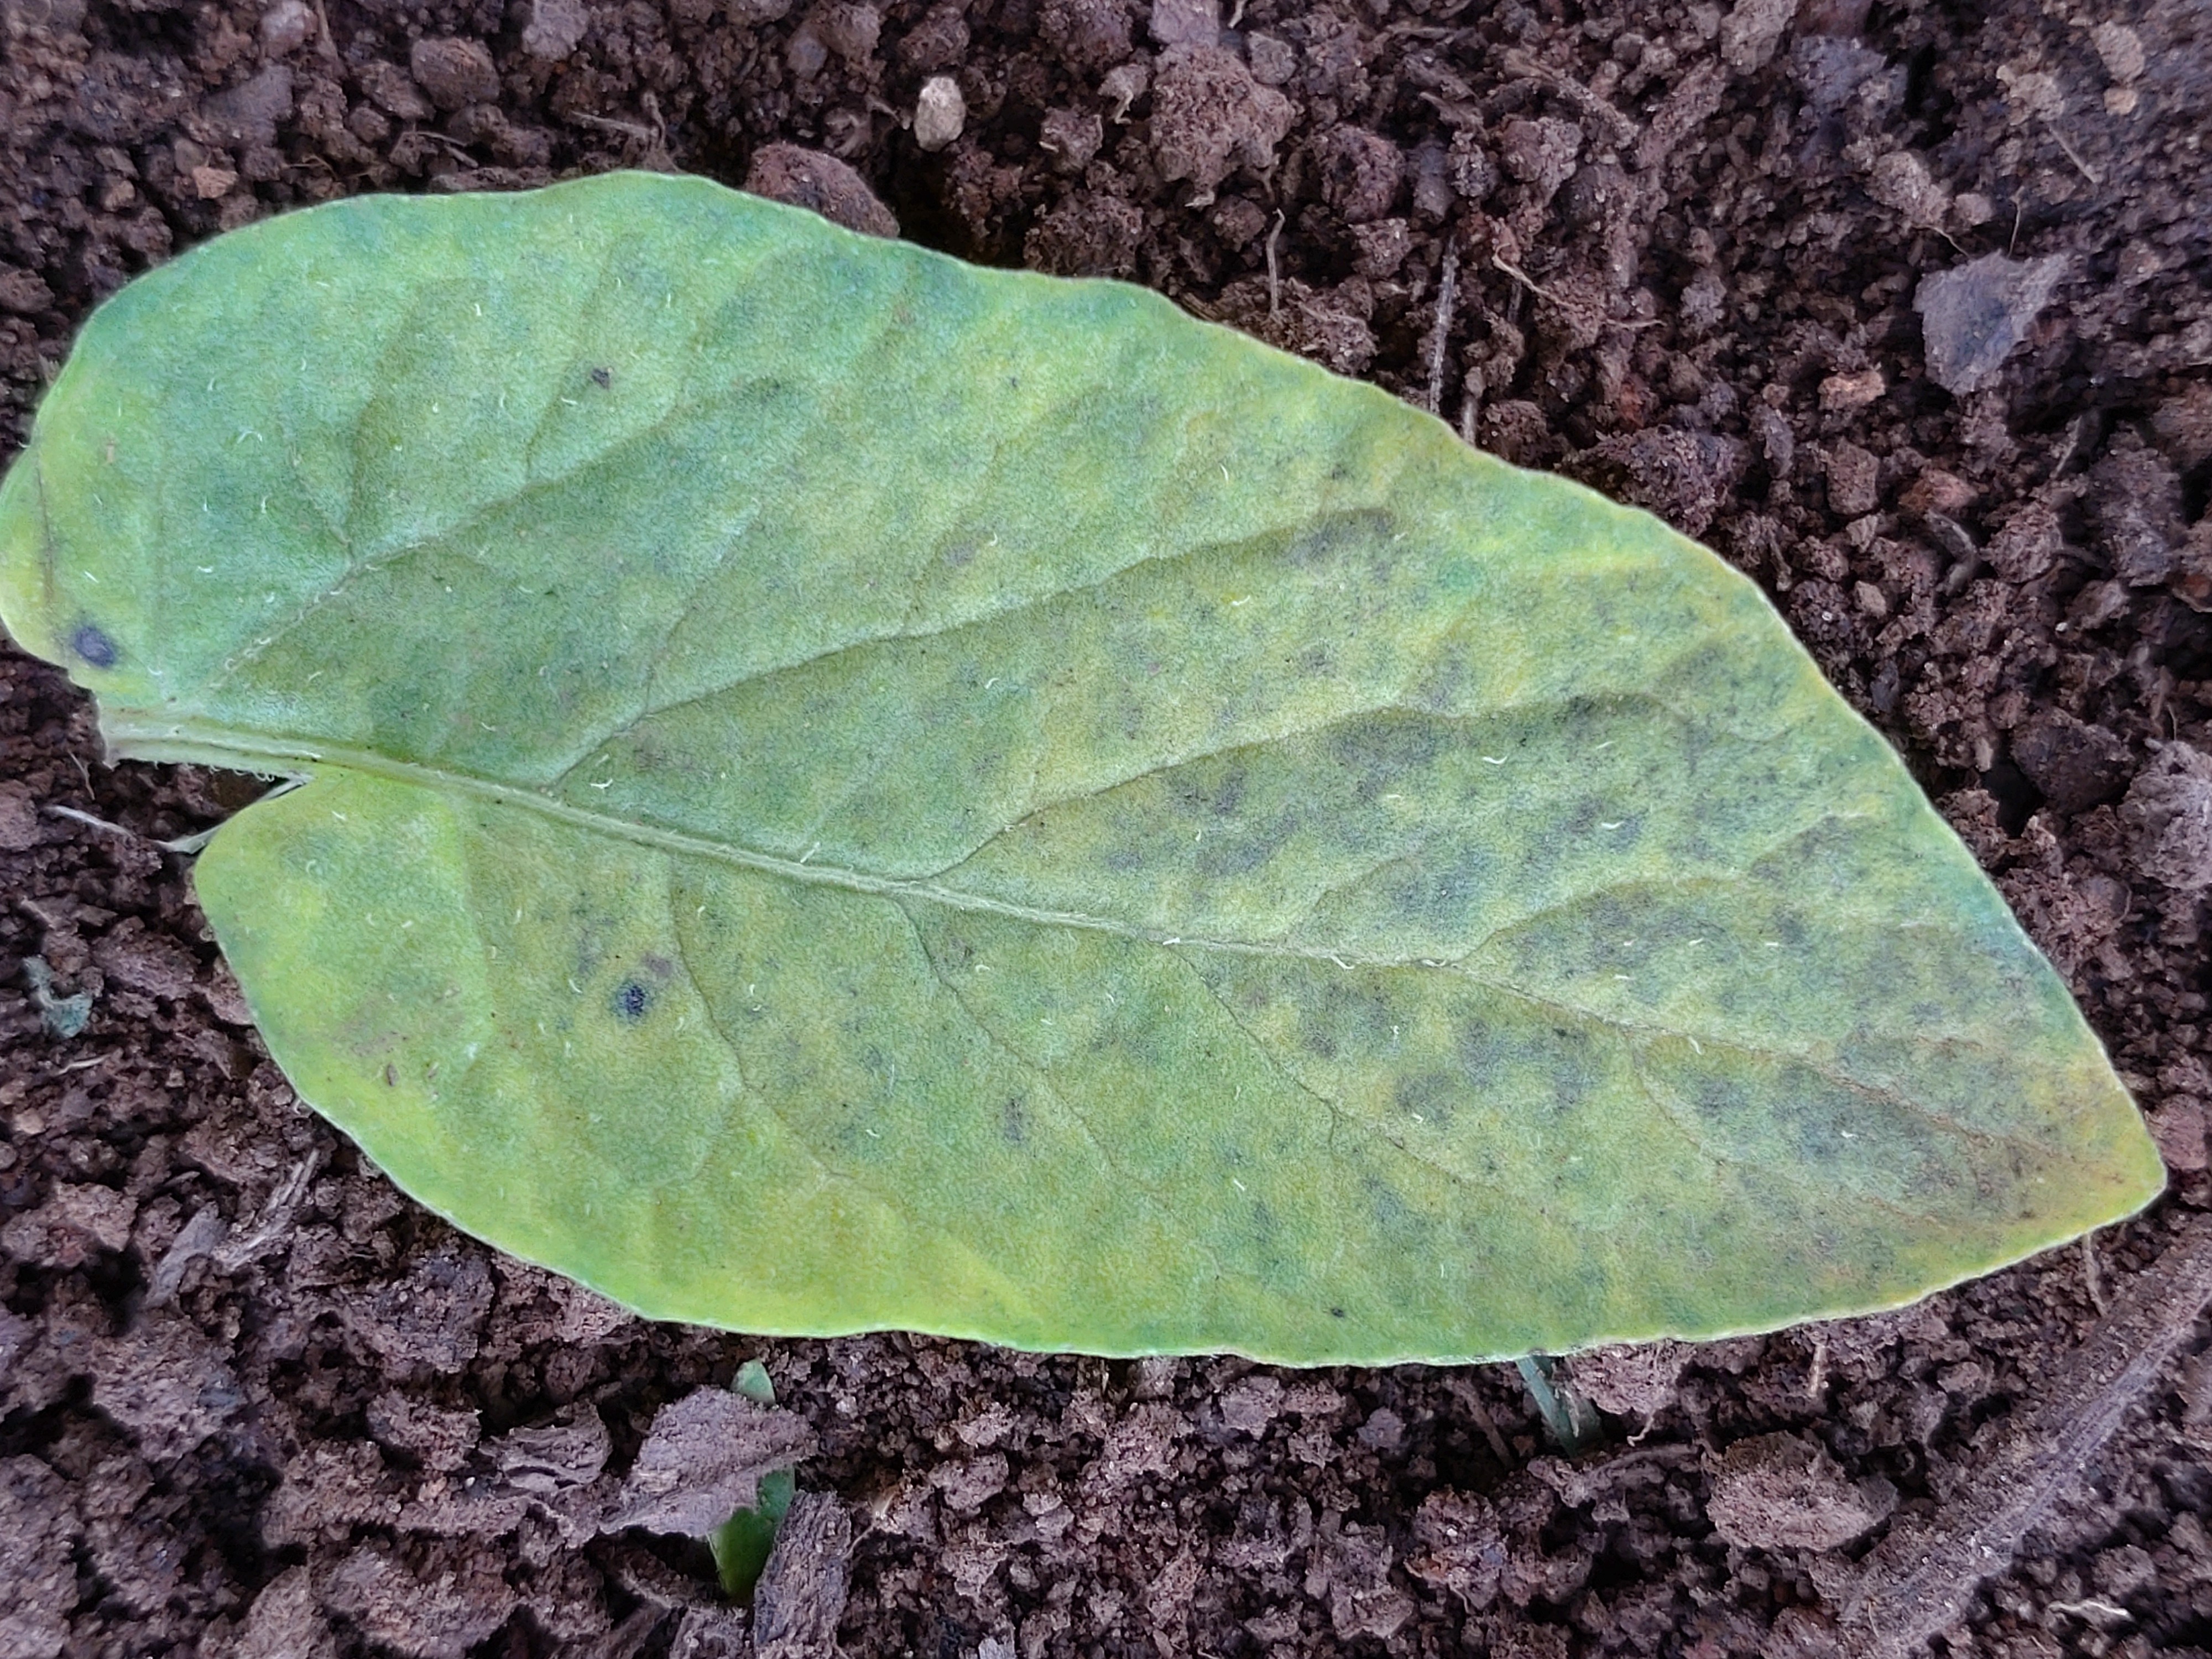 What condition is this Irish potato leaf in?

late blight
